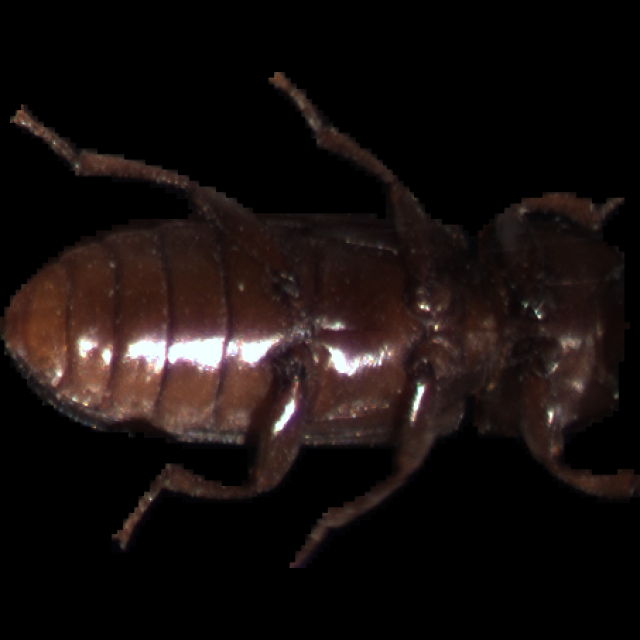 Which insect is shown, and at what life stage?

mealworm beetle
